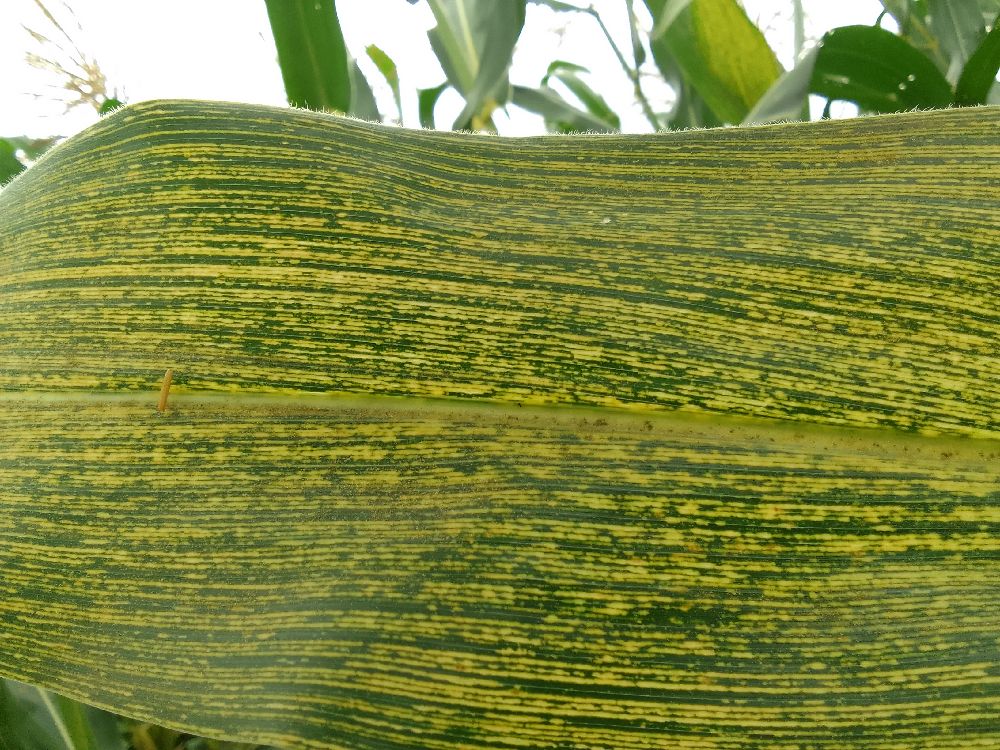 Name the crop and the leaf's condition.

maize, maize streak virus
